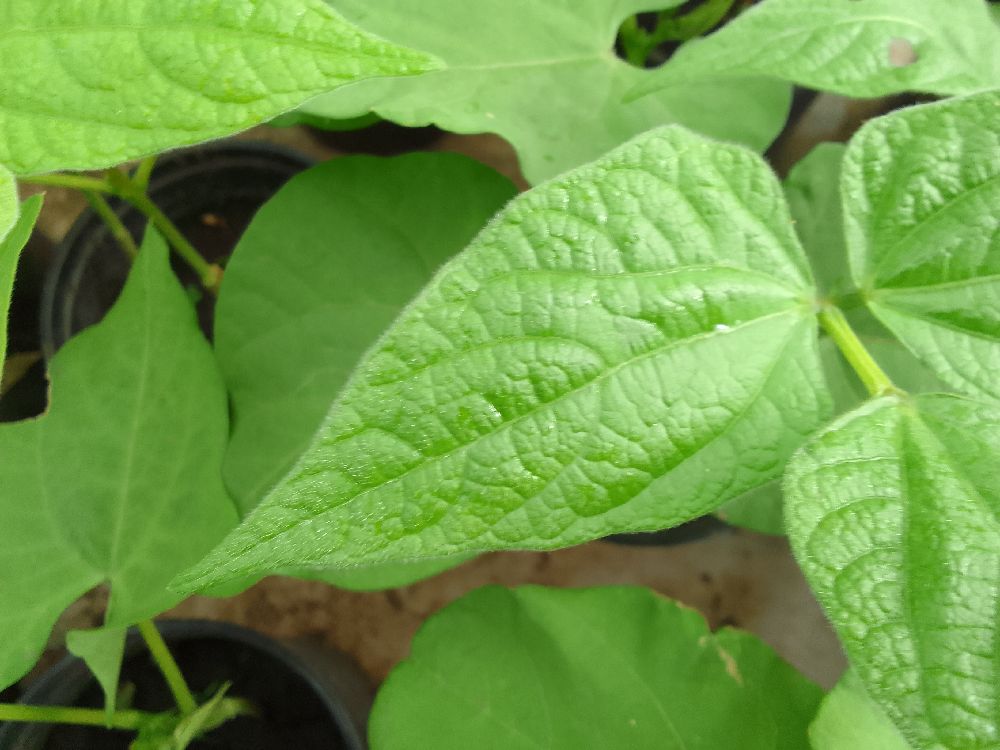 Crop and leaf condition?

common bean, healthy
